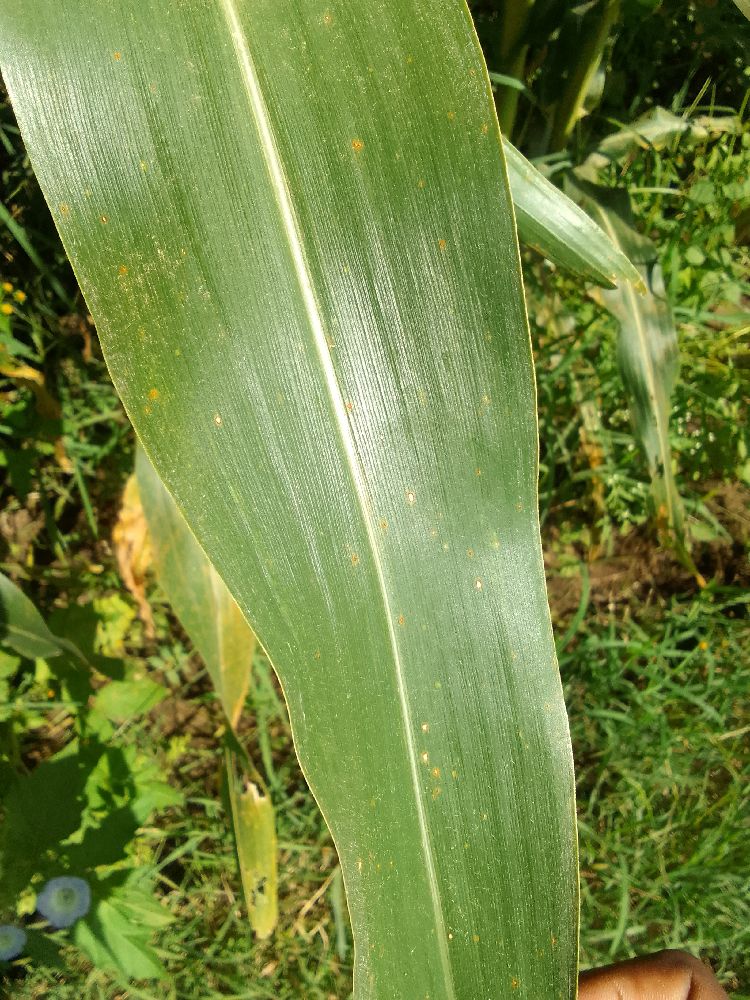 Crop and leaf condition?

maize, healthy
